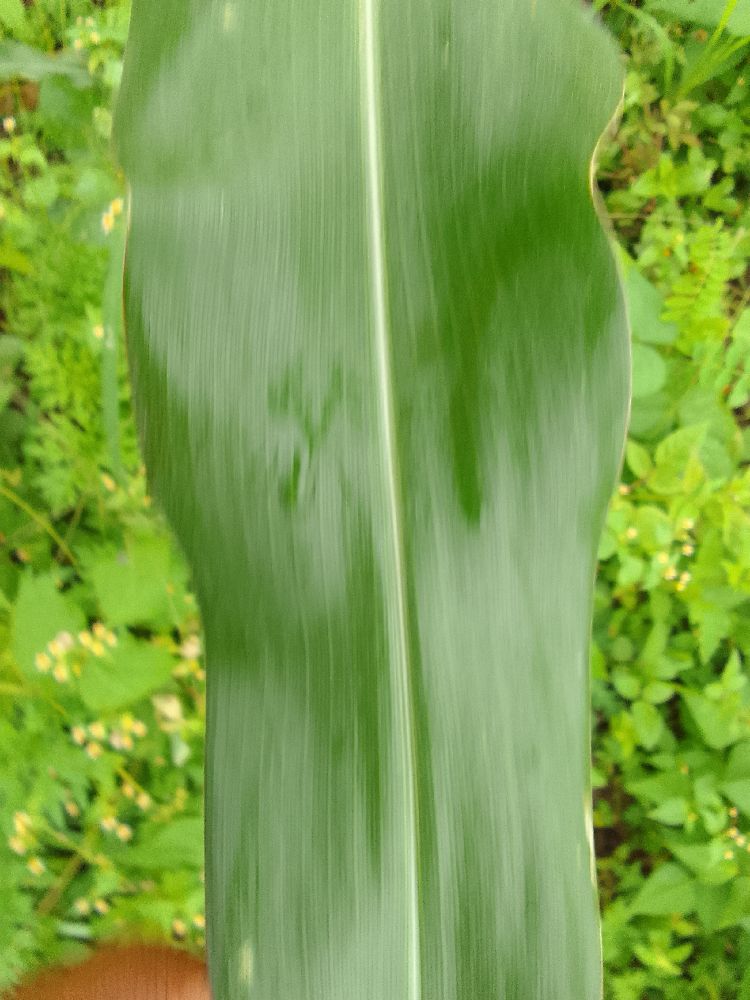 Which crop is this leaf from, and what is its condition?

maize, healthy
